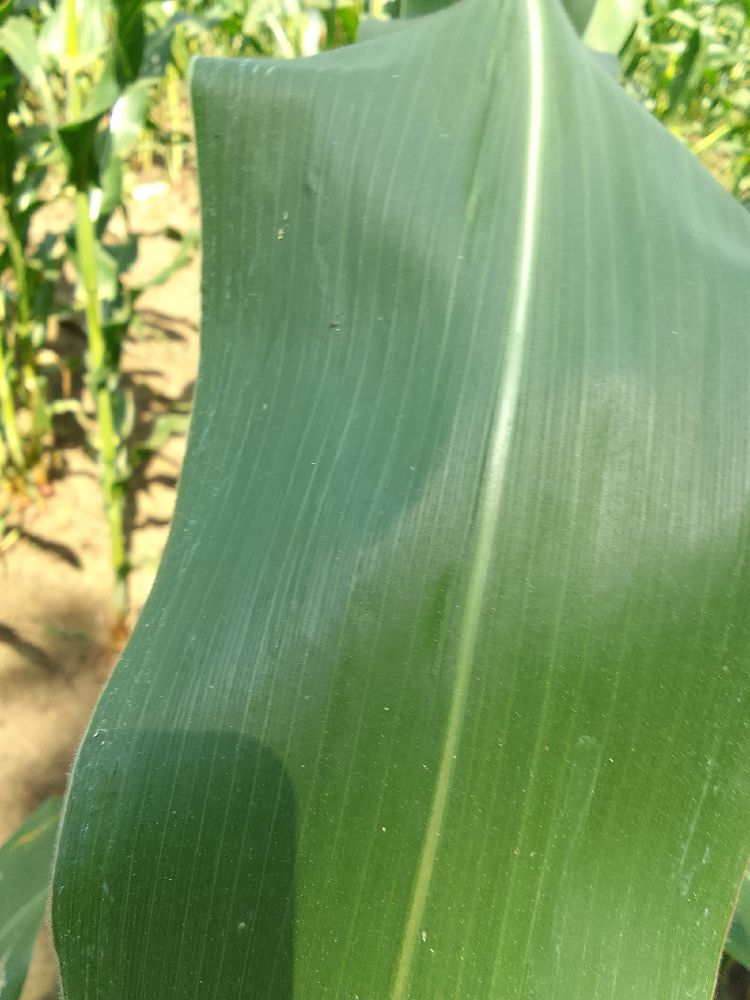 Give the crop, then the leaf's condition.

maize, healthy
